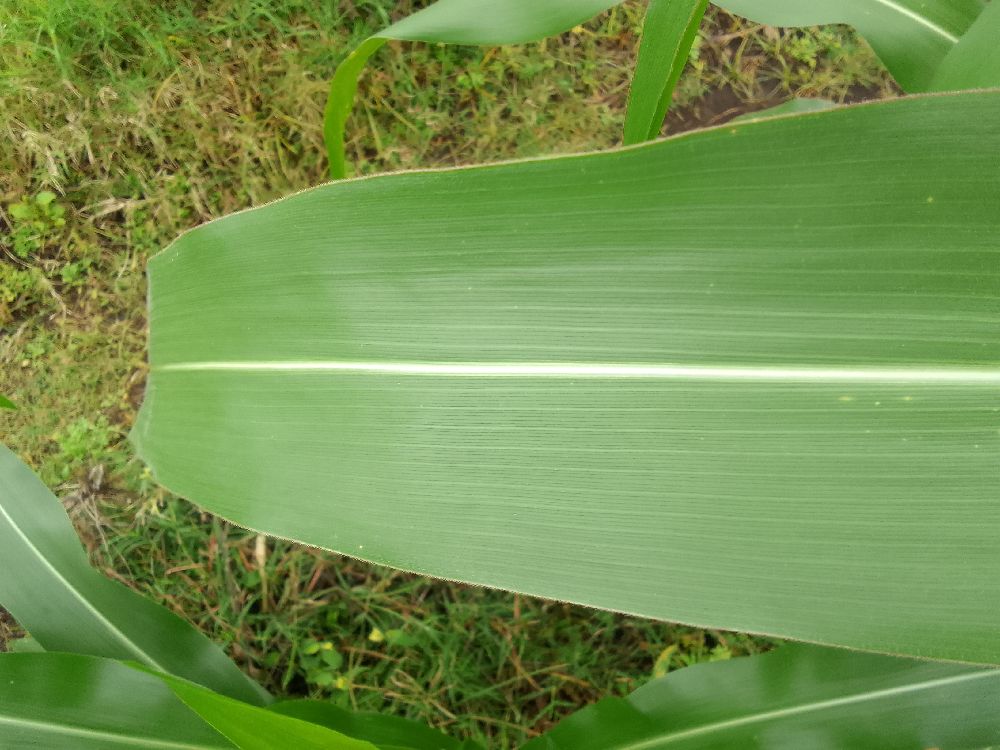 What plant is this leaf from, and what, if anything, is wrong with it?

maize, healthy
